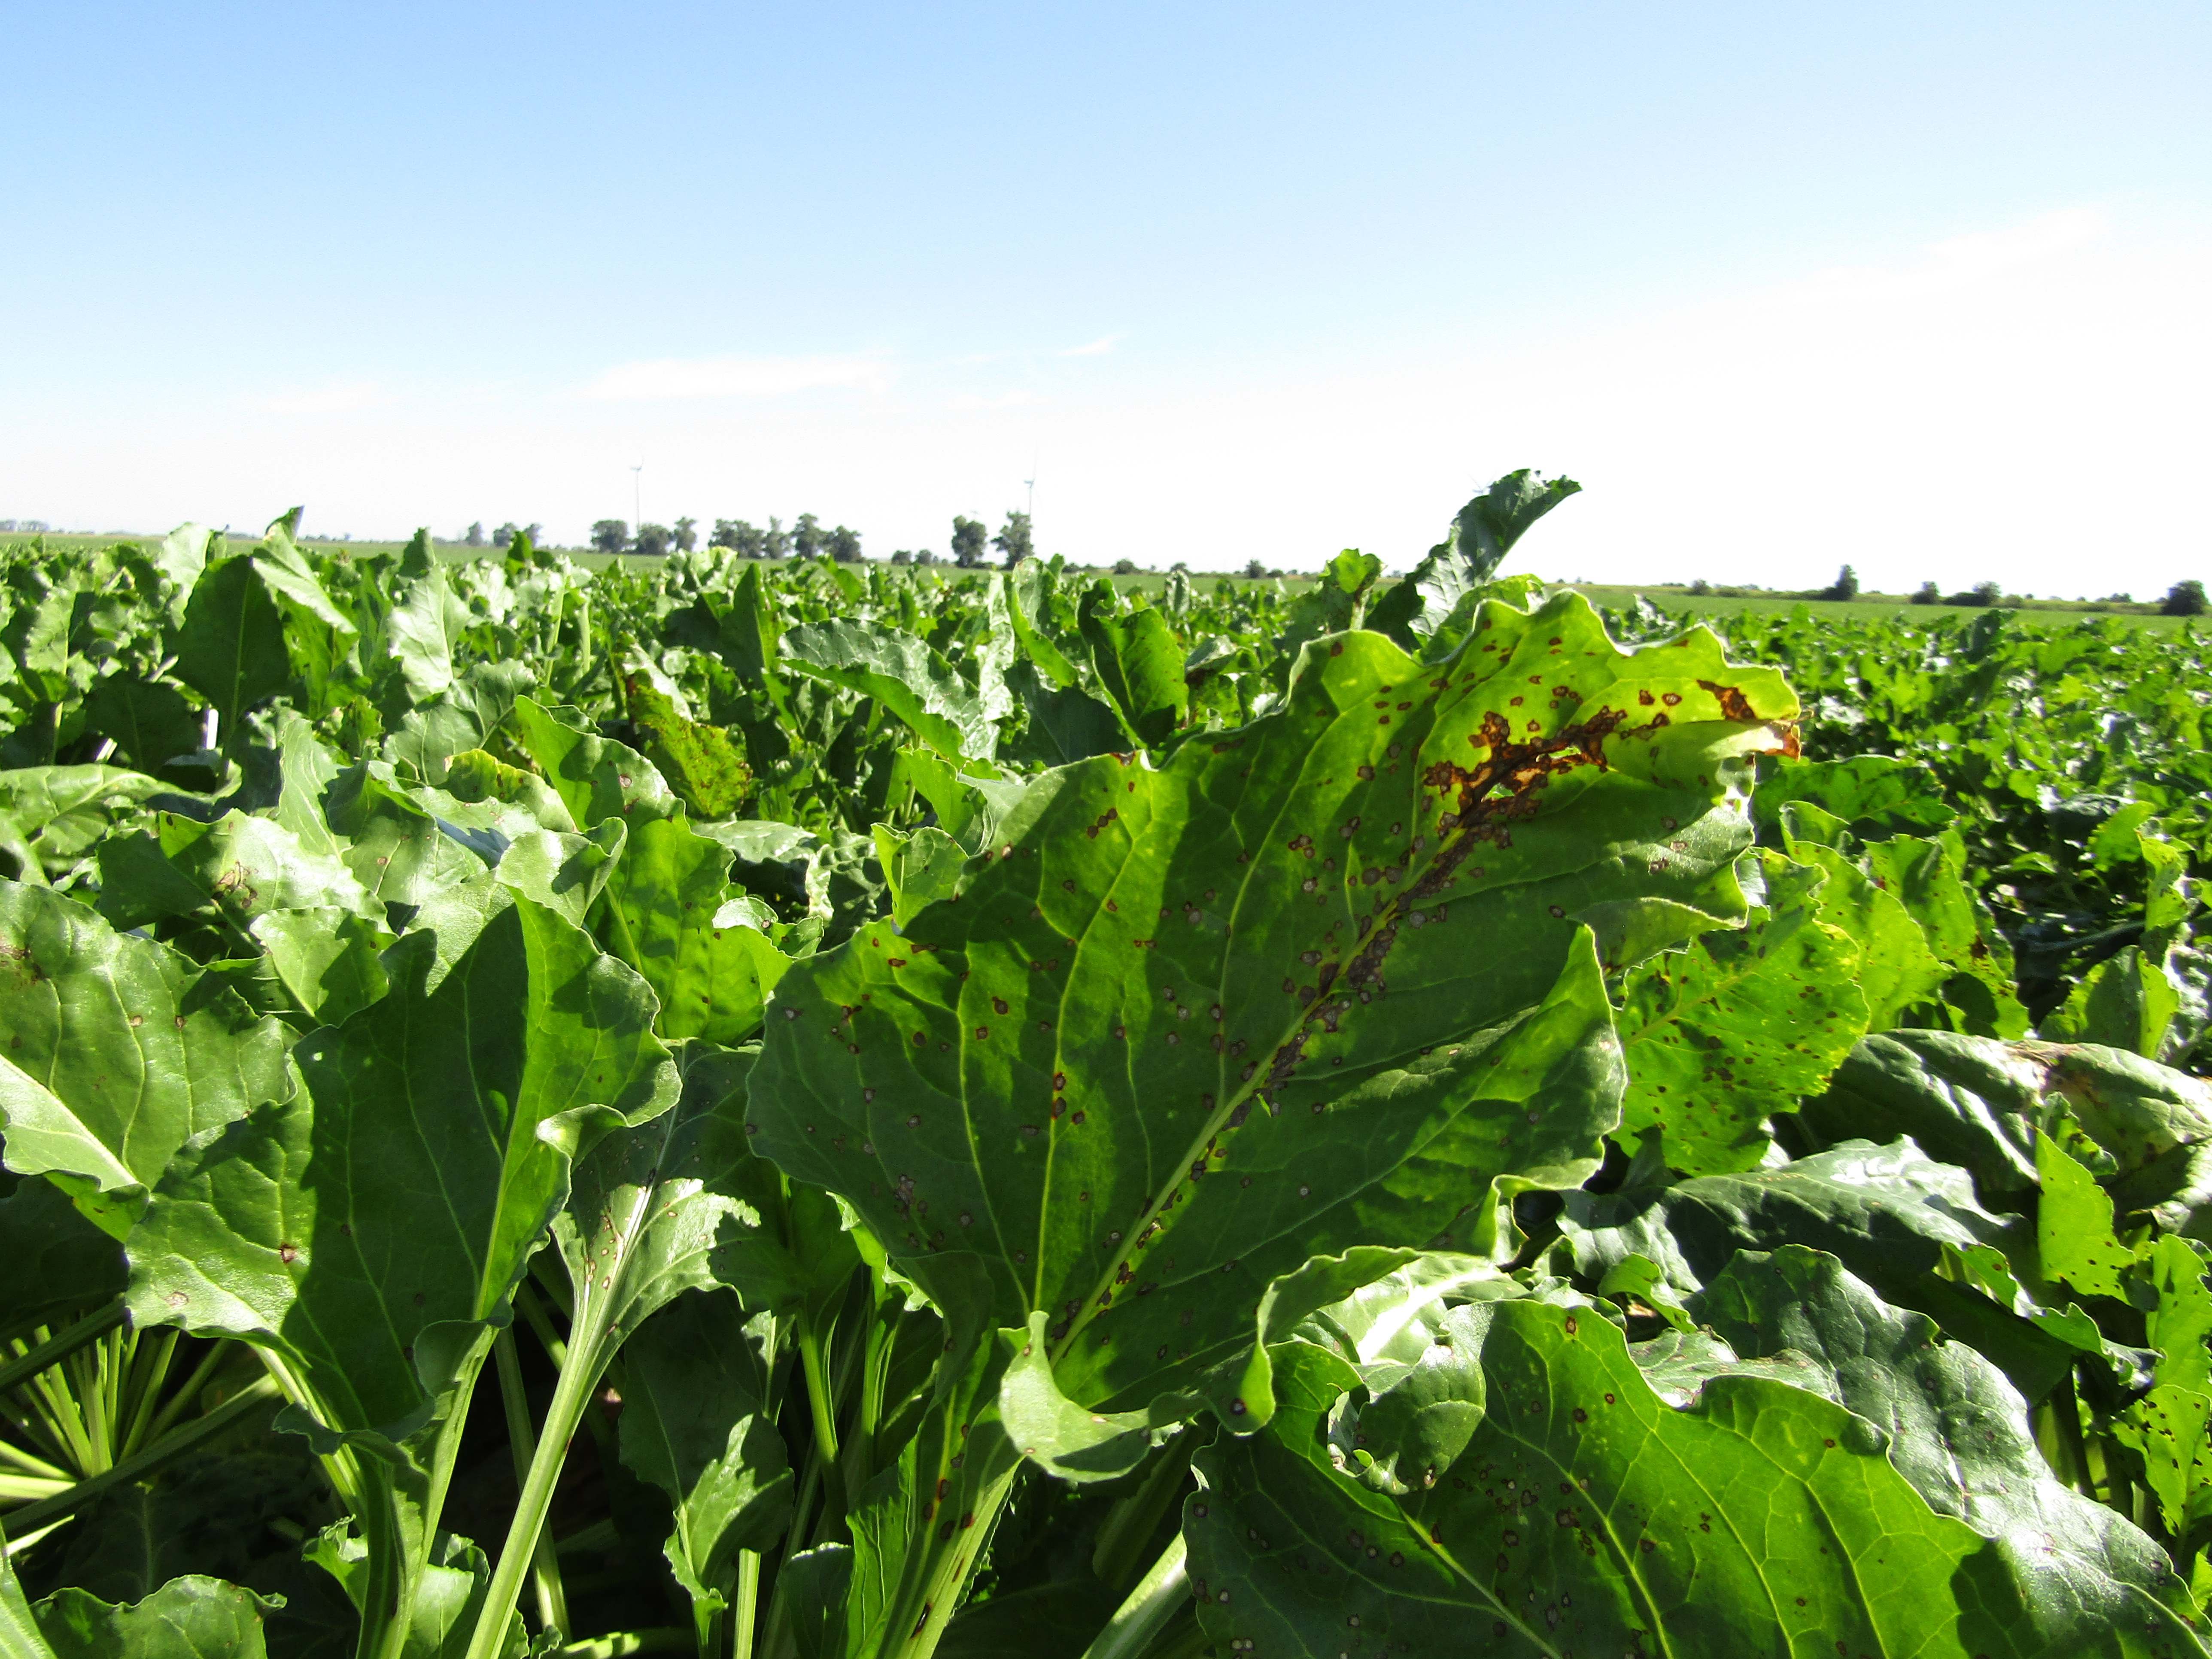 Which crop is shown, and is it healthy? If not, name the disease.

beet, cercospora
